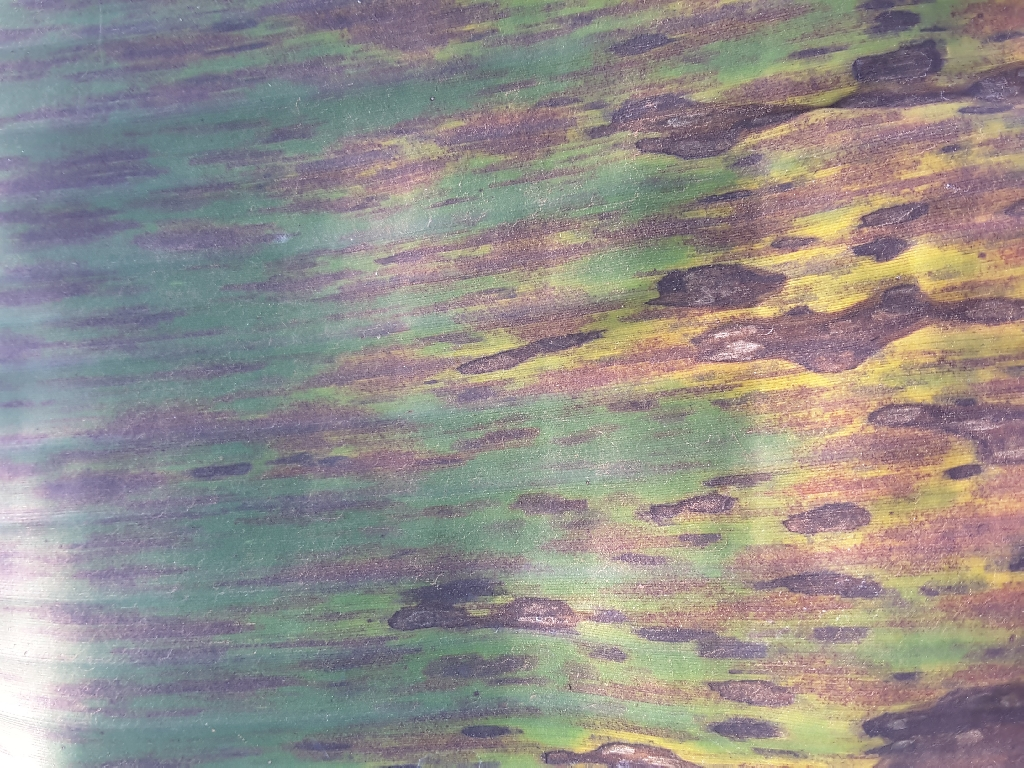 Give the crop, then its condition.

banana, black sigatoka
